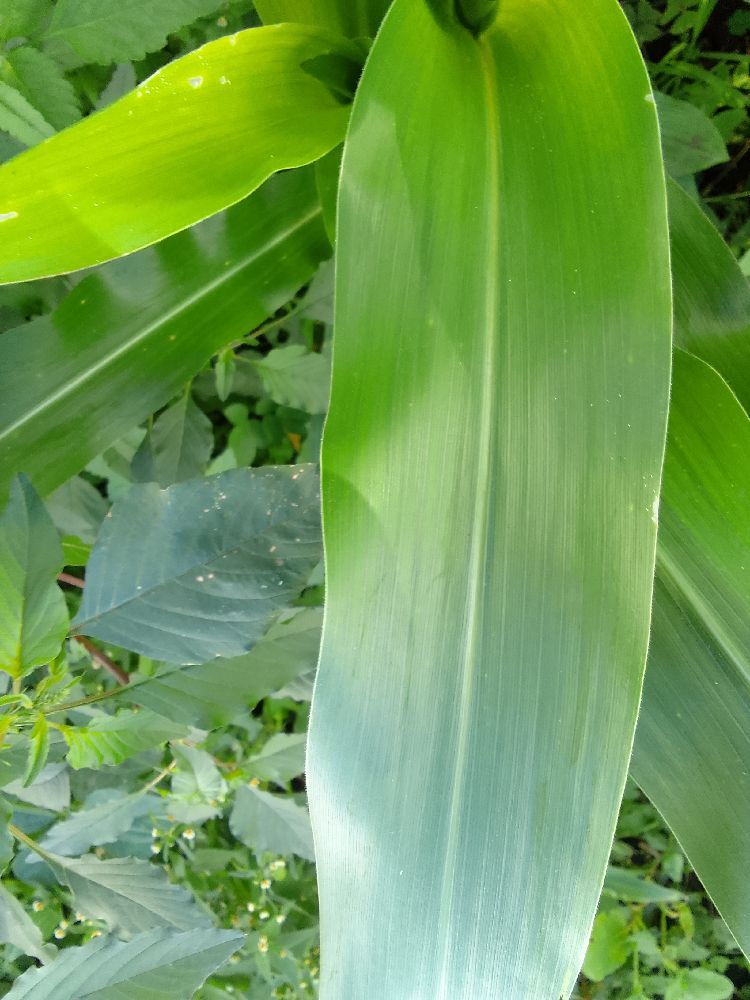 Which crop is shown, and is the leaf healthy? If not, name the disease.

maize, healthy
